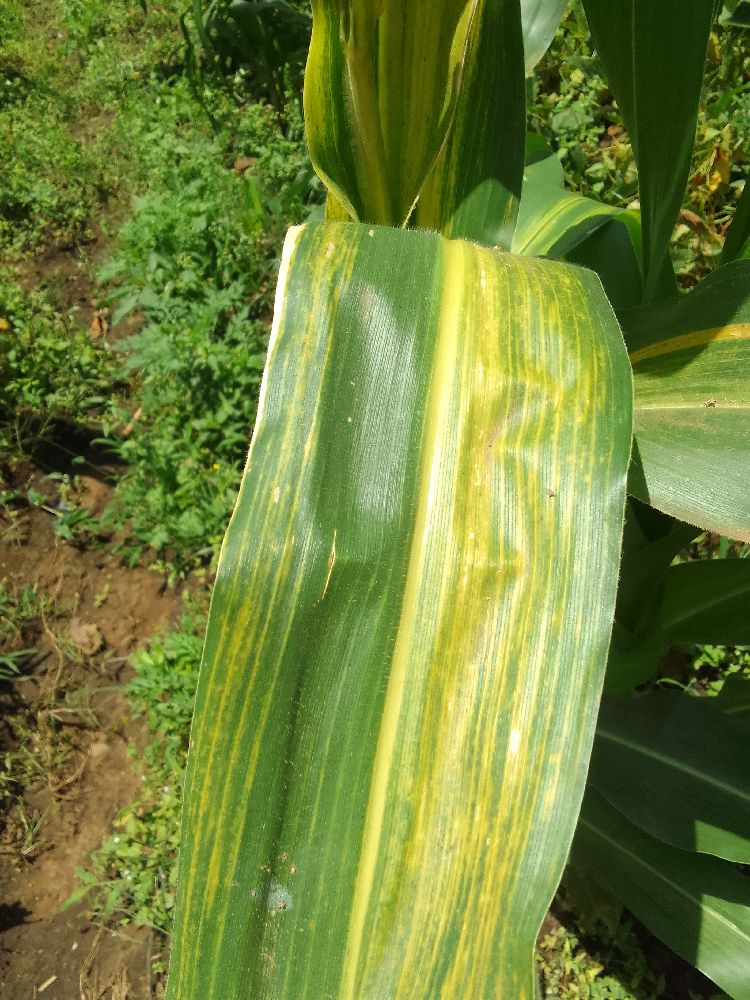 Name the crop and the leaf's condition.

maize, maize lethal necrosis
